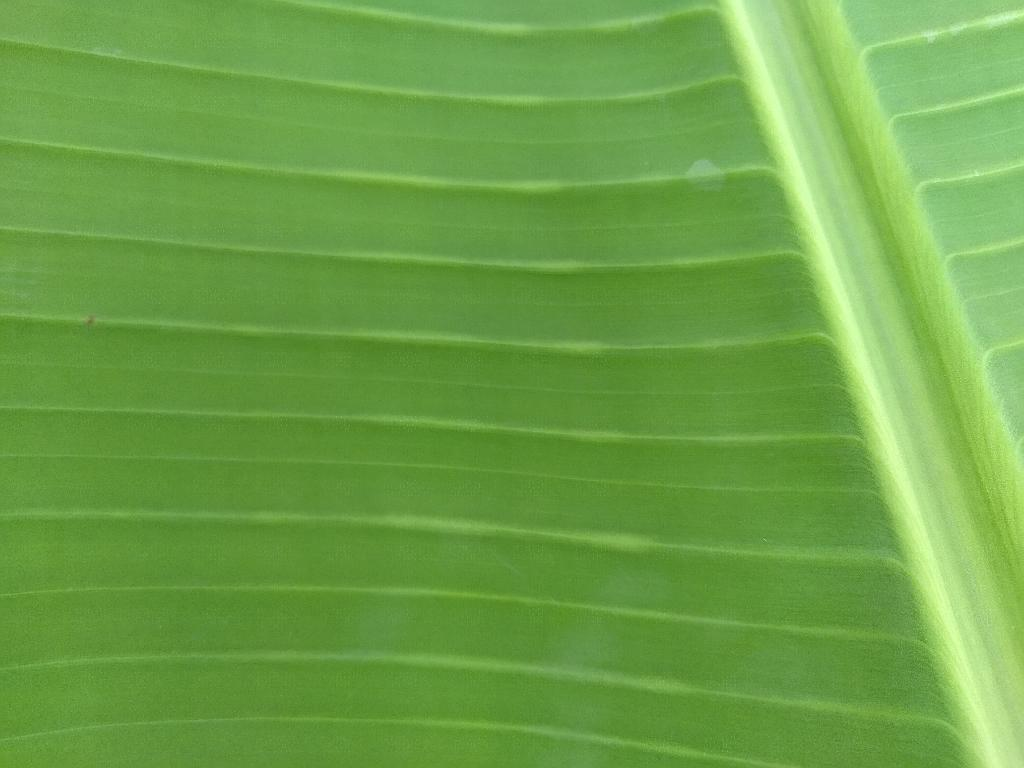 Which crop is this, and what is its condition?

banana, healthy
